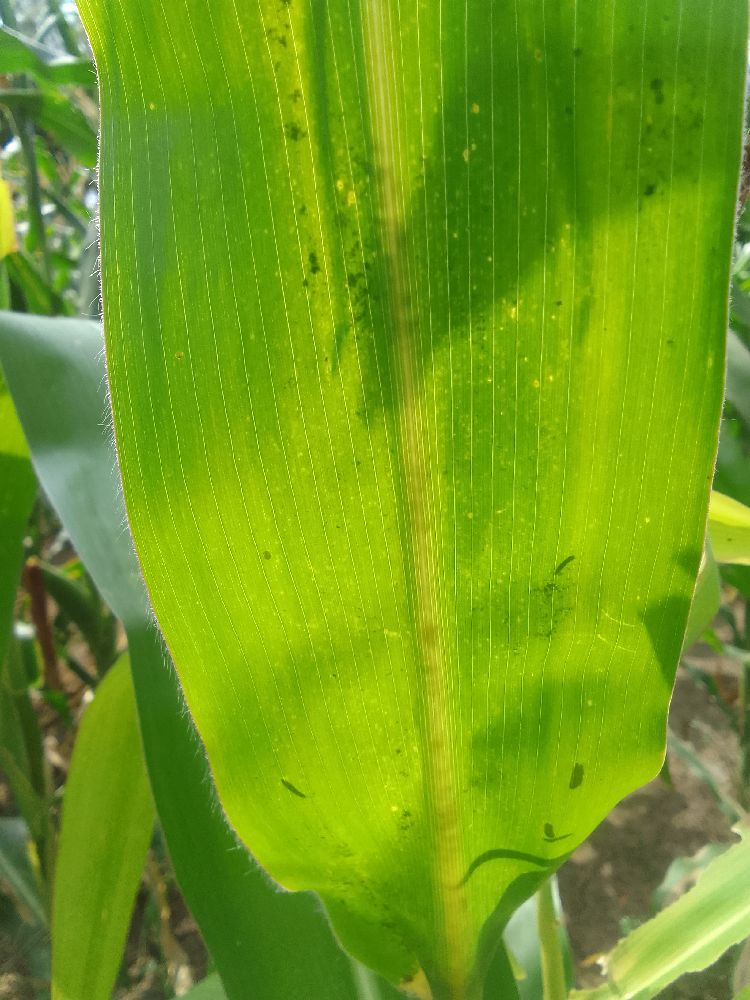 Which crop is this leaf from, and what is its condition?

maize, healthy
